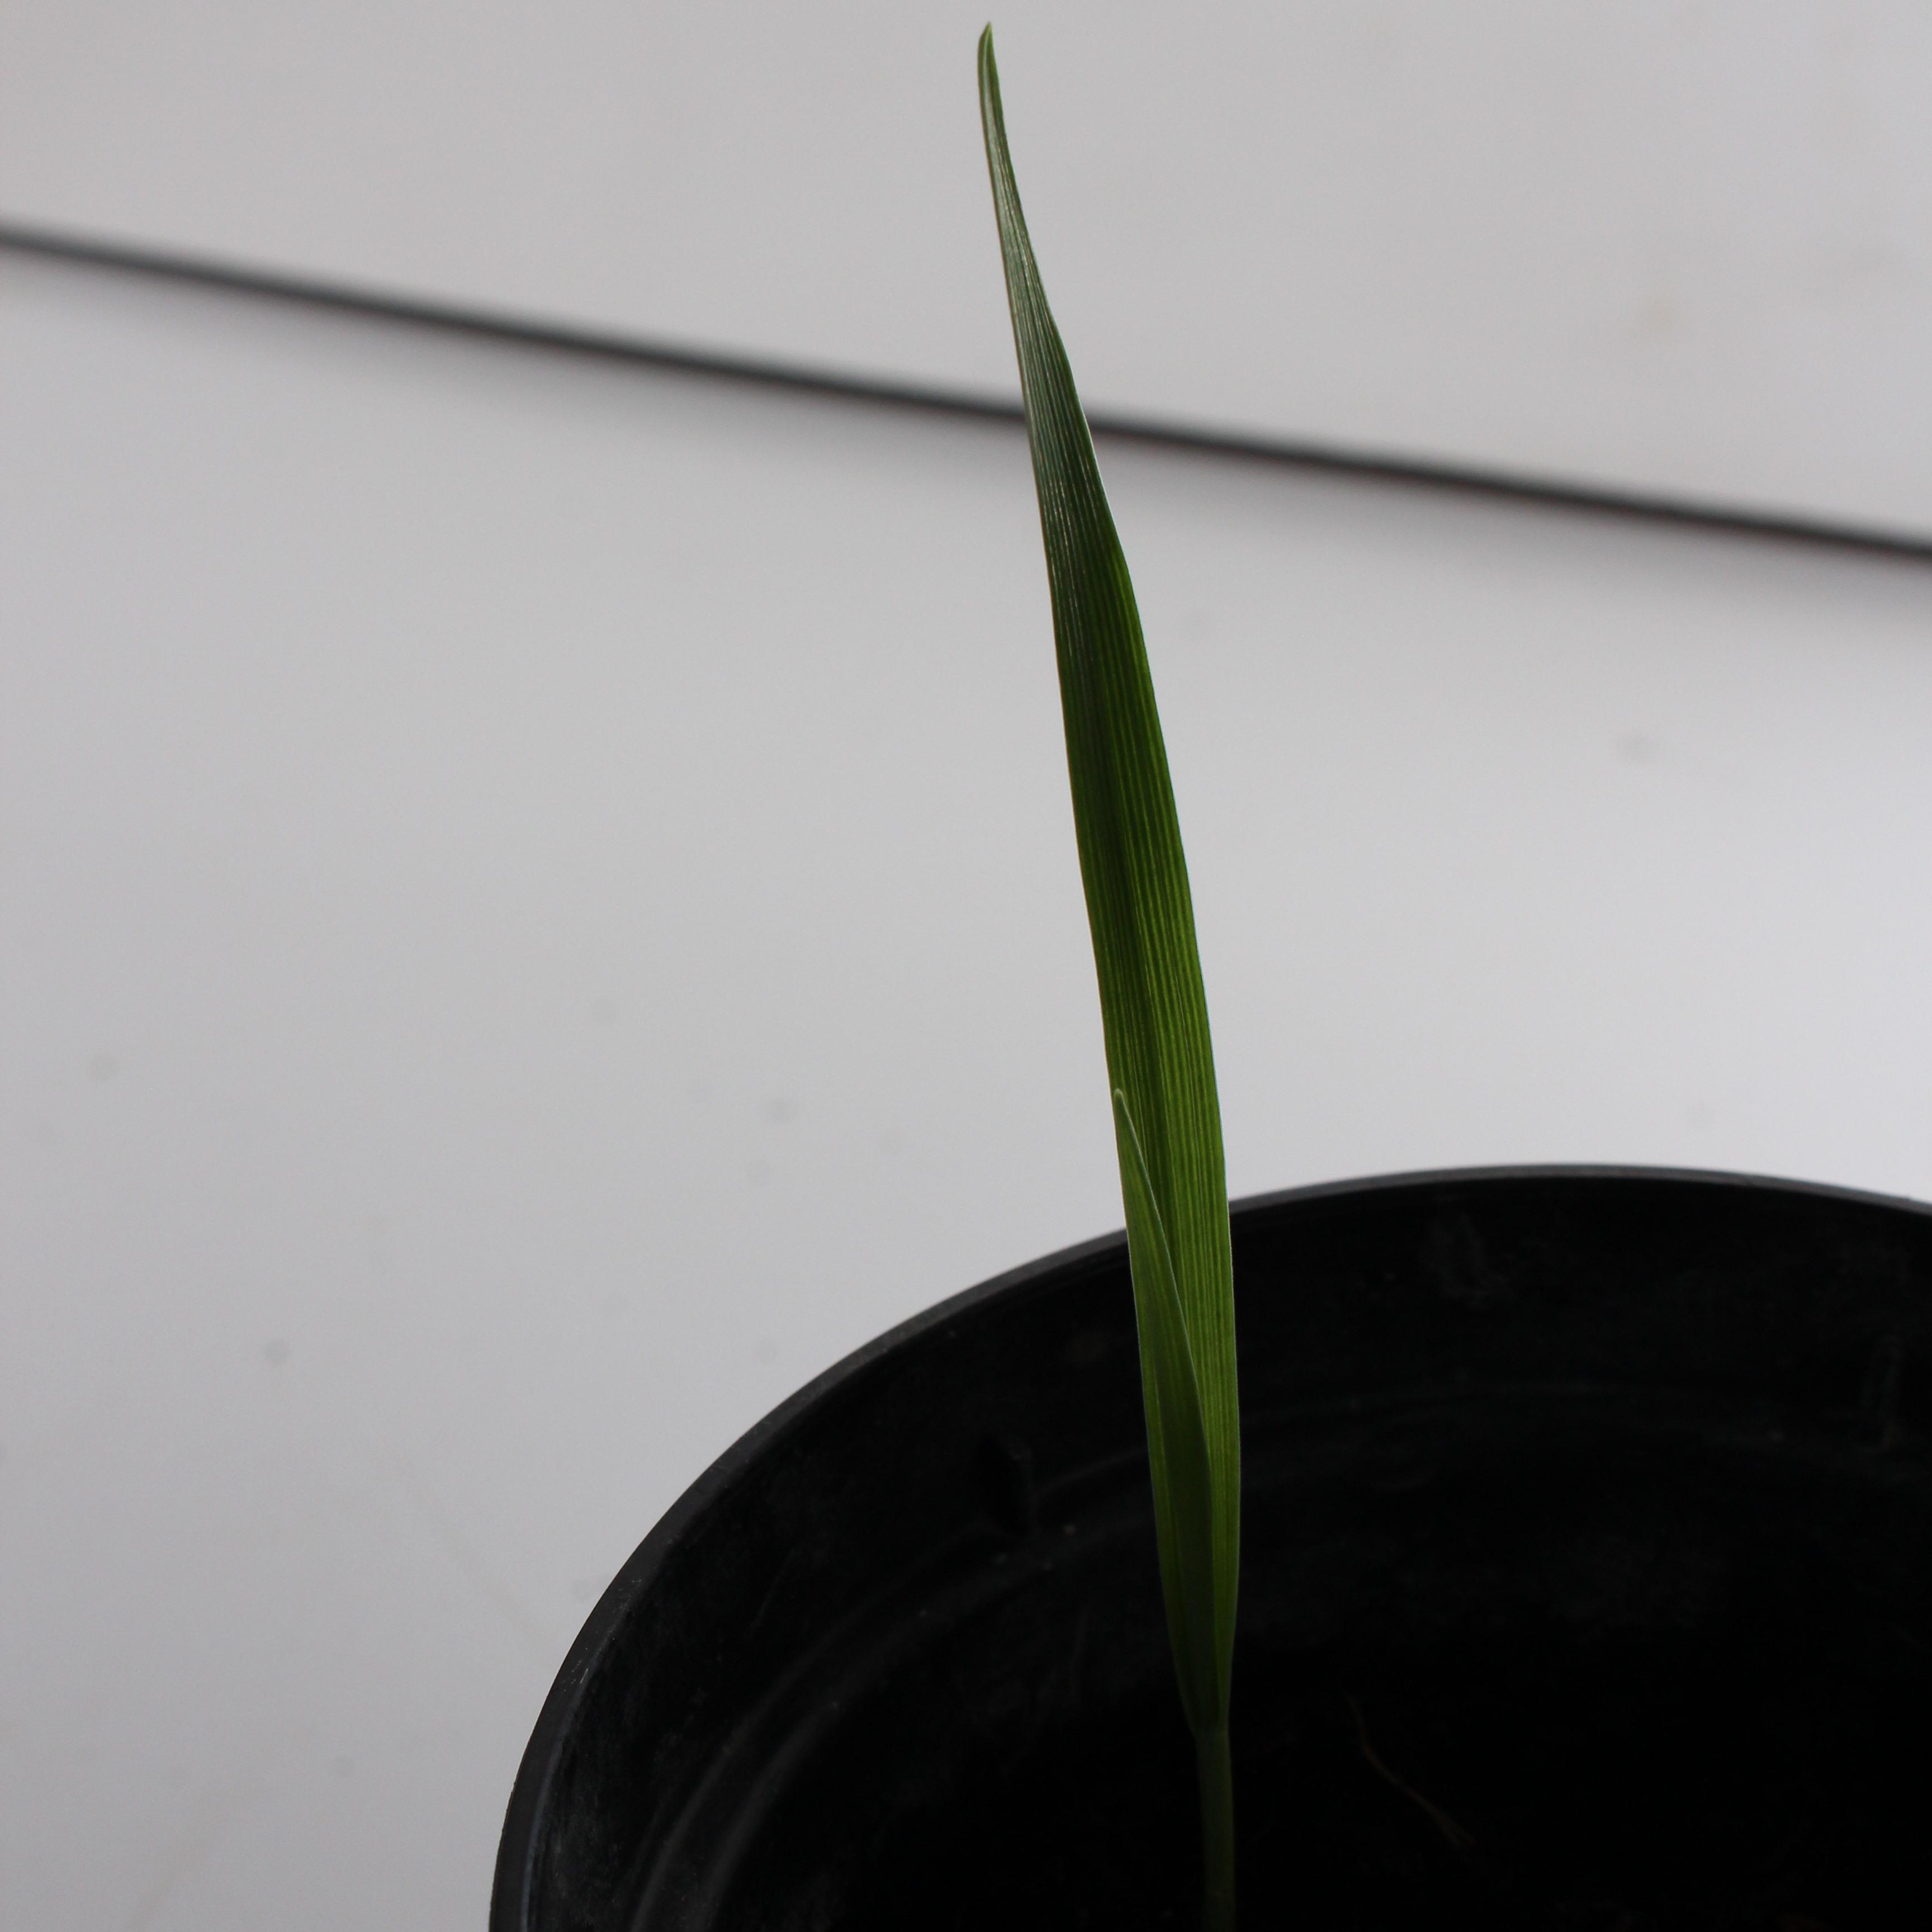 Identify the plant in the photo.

Avena sterilis
